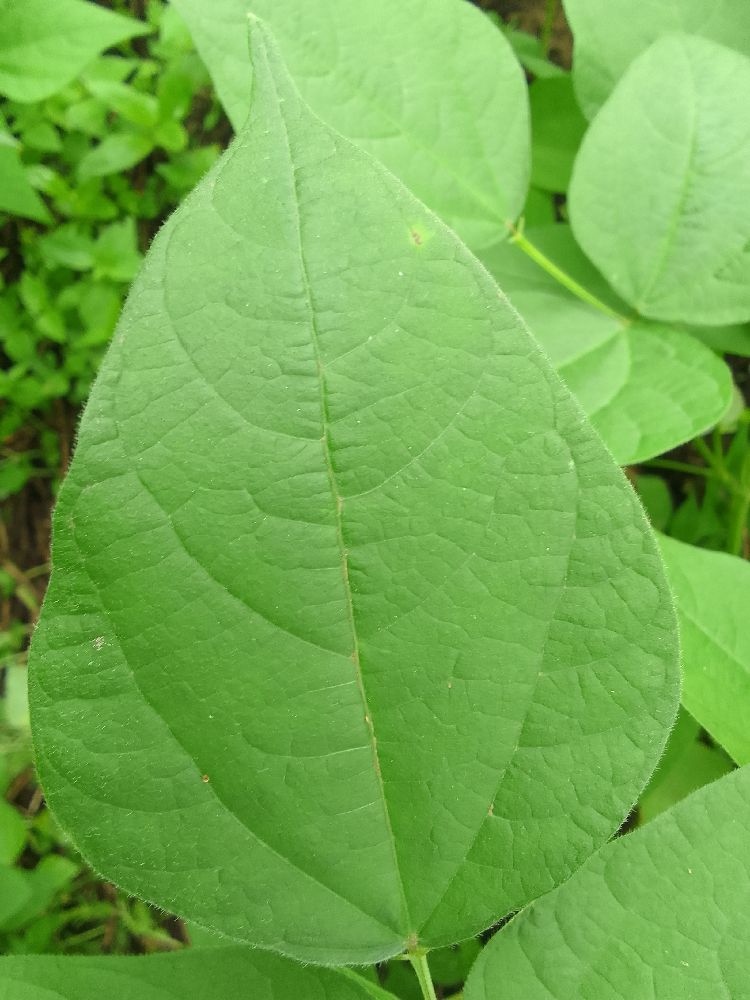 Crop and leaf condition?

common bean, healthy
